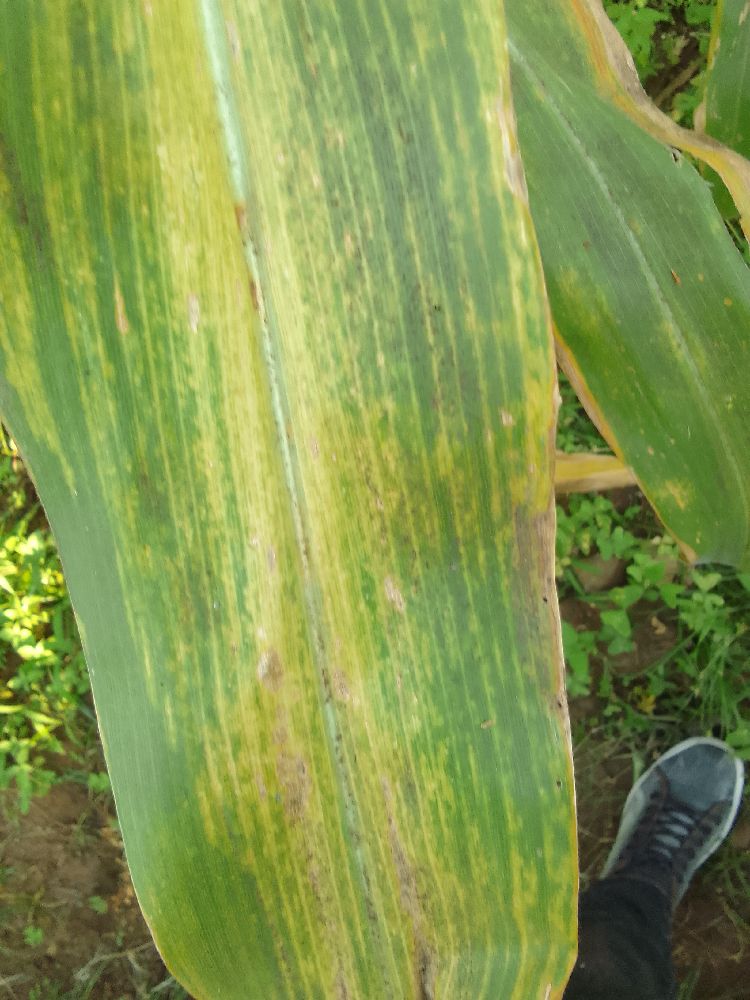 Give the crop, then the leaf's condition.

maize, maize lethal necrosis
